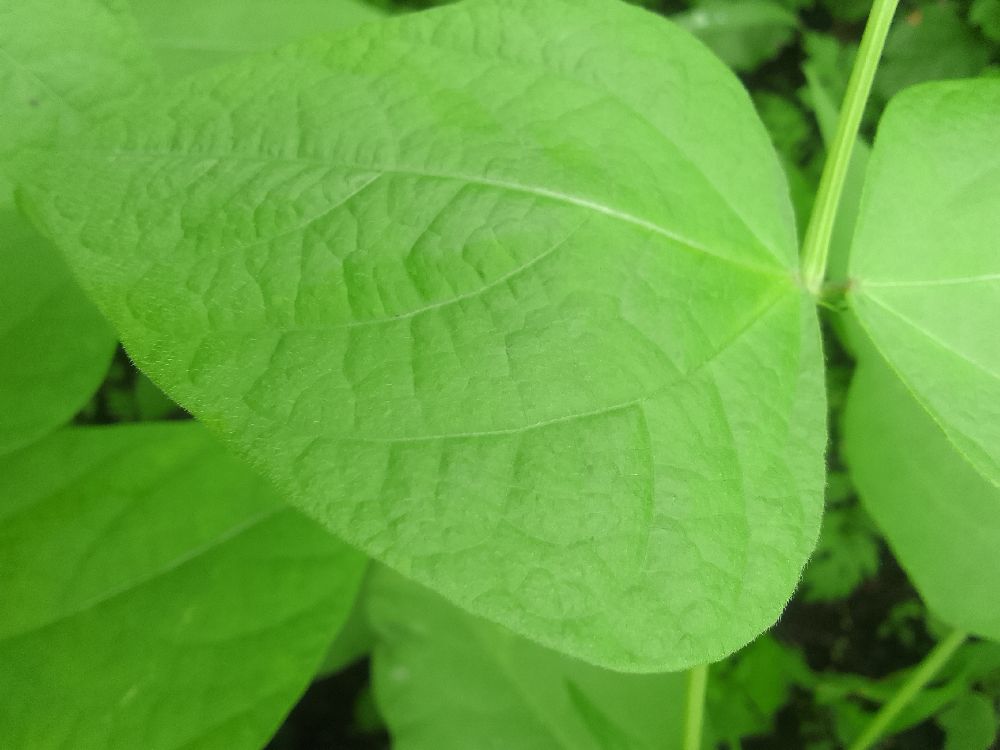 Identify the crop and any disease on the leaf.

common bean, healthy
